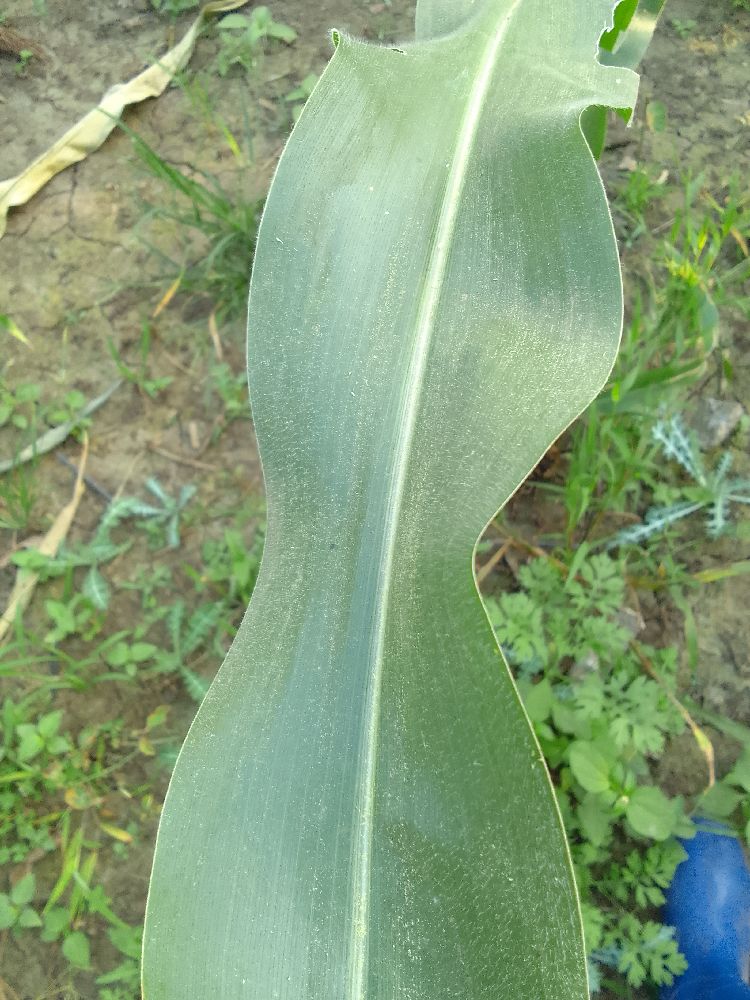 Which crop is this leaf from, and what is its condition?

maize, healthy
